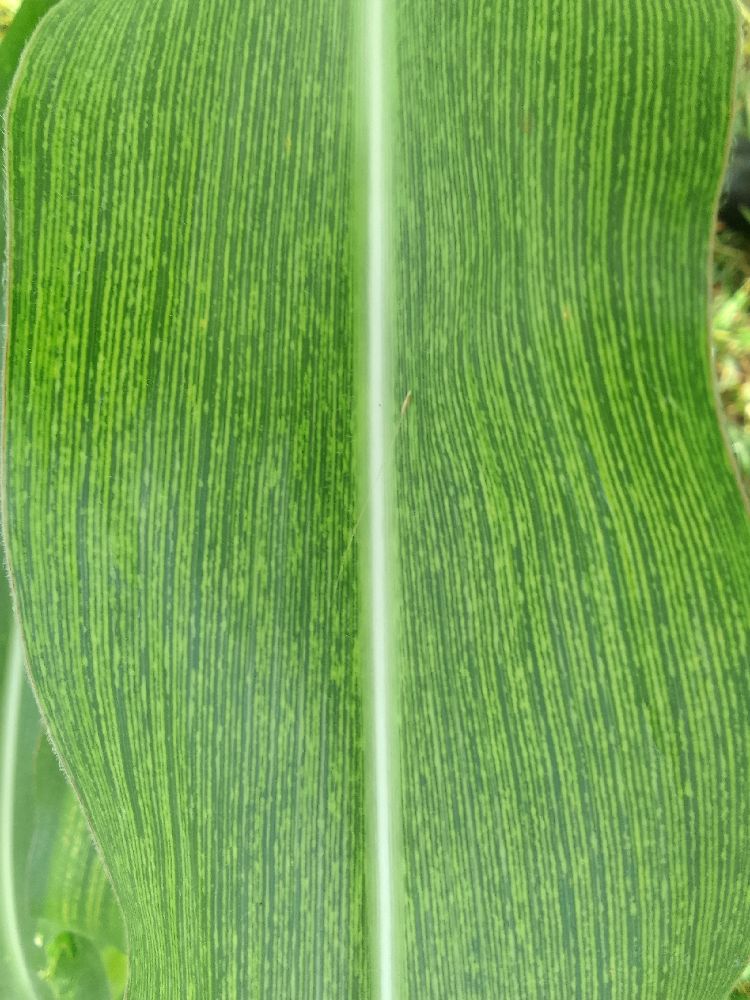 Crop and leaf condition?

maize, maize streak virus
